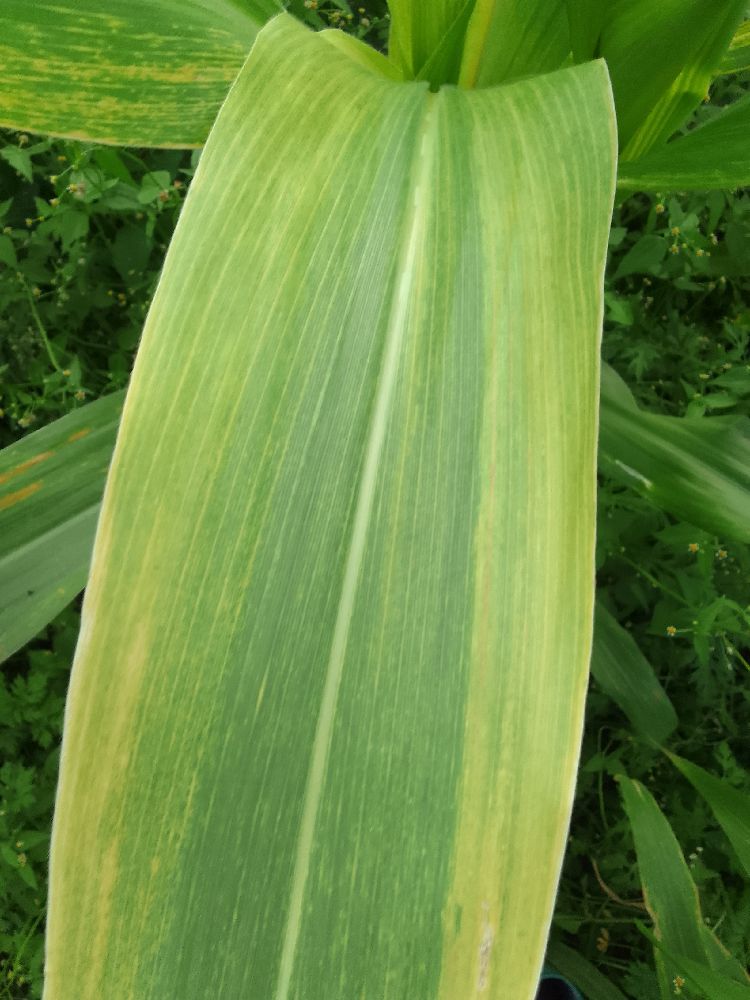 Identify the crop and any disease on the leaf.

maize, maize lethal necrosis
